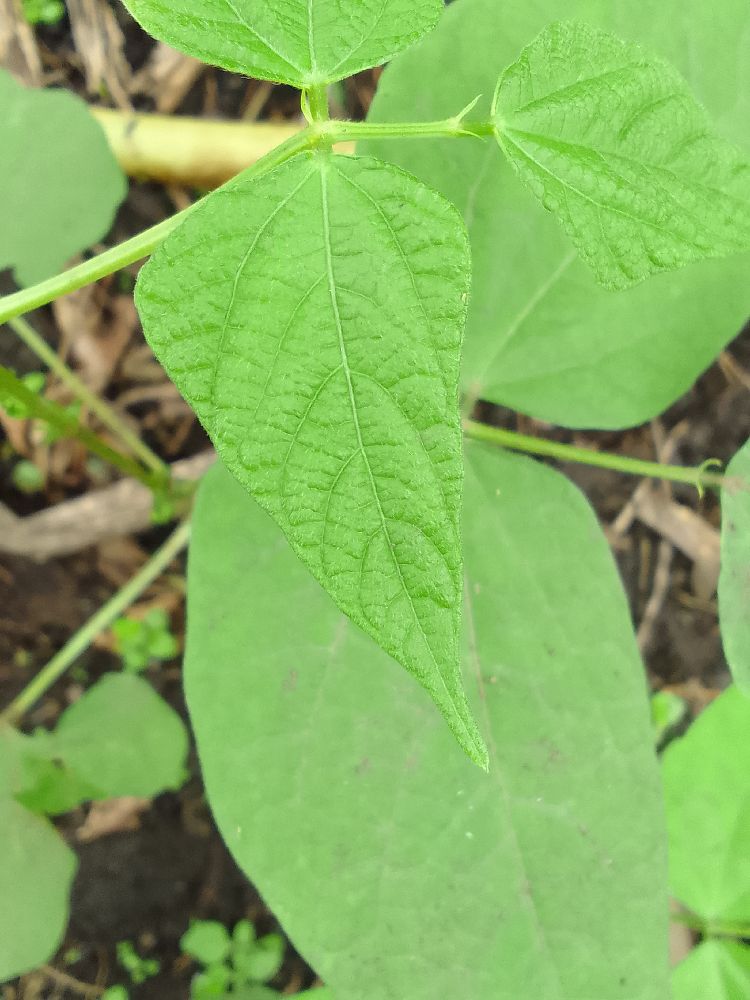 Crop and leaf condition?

common bean, healthy
